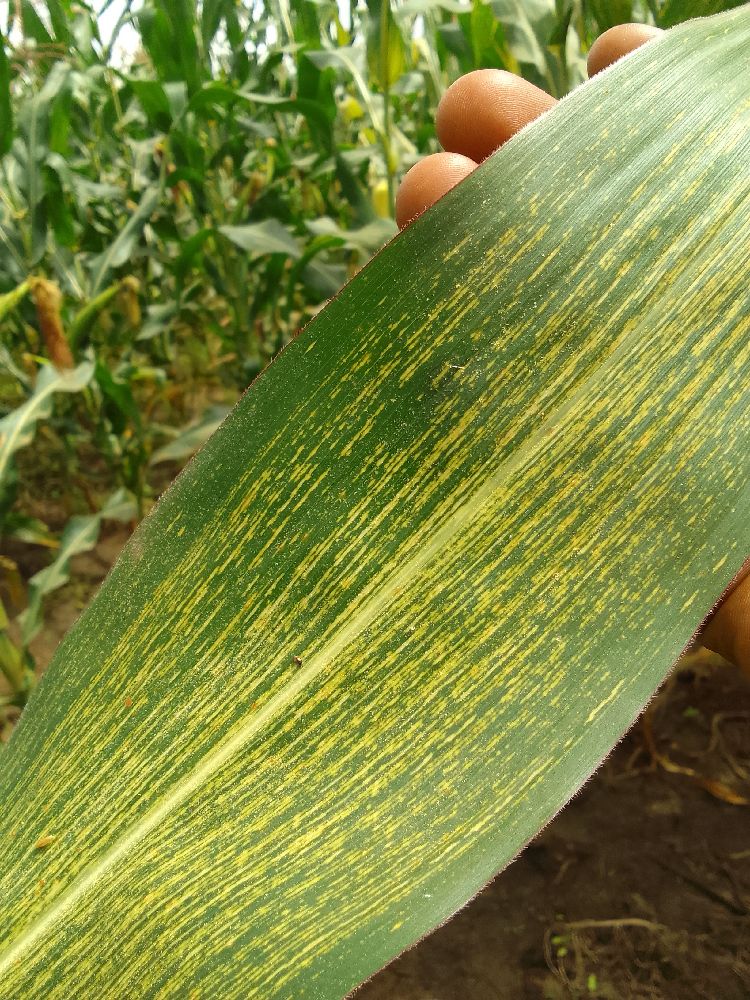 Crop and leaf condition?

maize, maize streak virus
